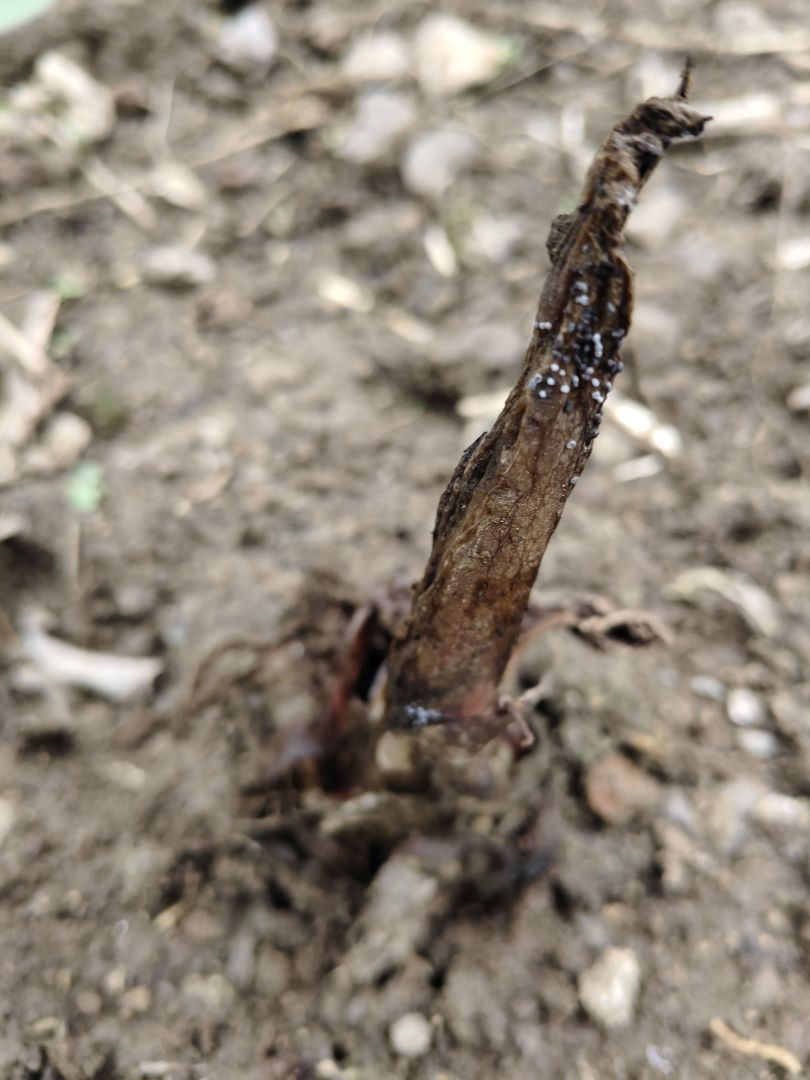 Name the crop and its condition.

taro, root rot
